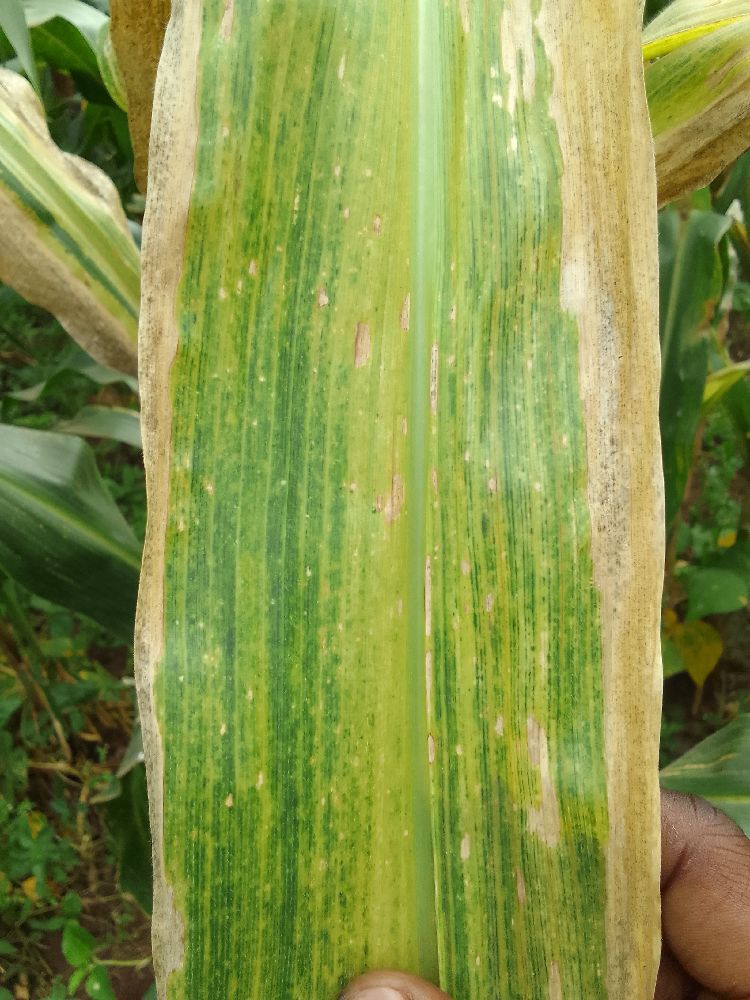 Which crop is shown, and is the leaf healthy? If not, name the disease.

maize, maize lethal necrosis
